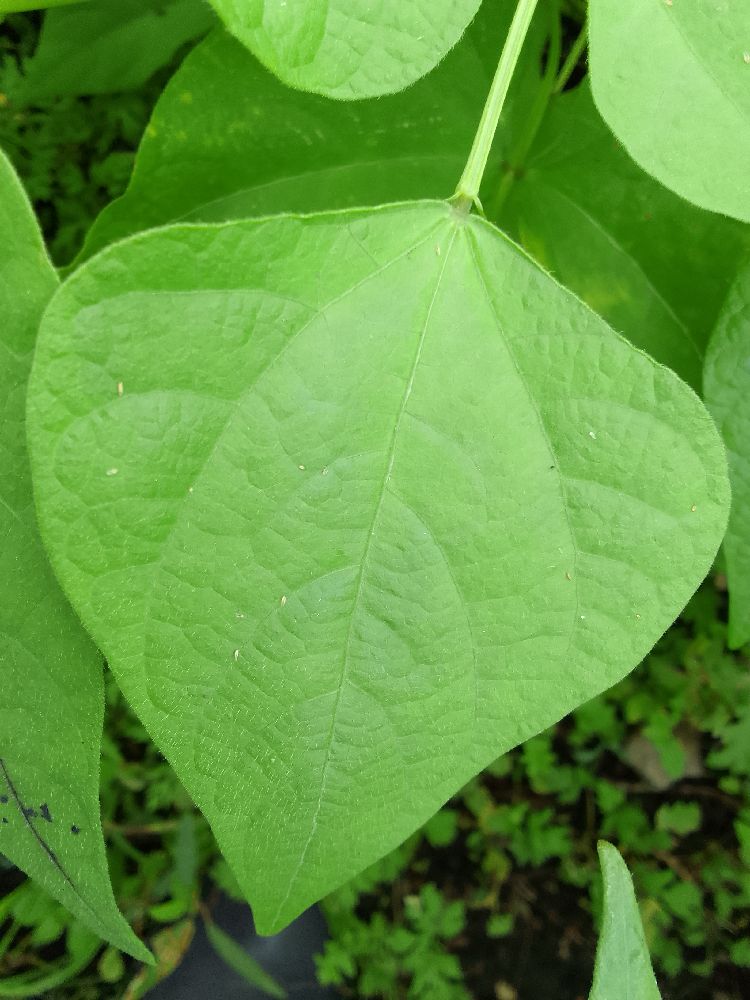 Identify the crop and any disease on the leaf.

common bean, healthy
